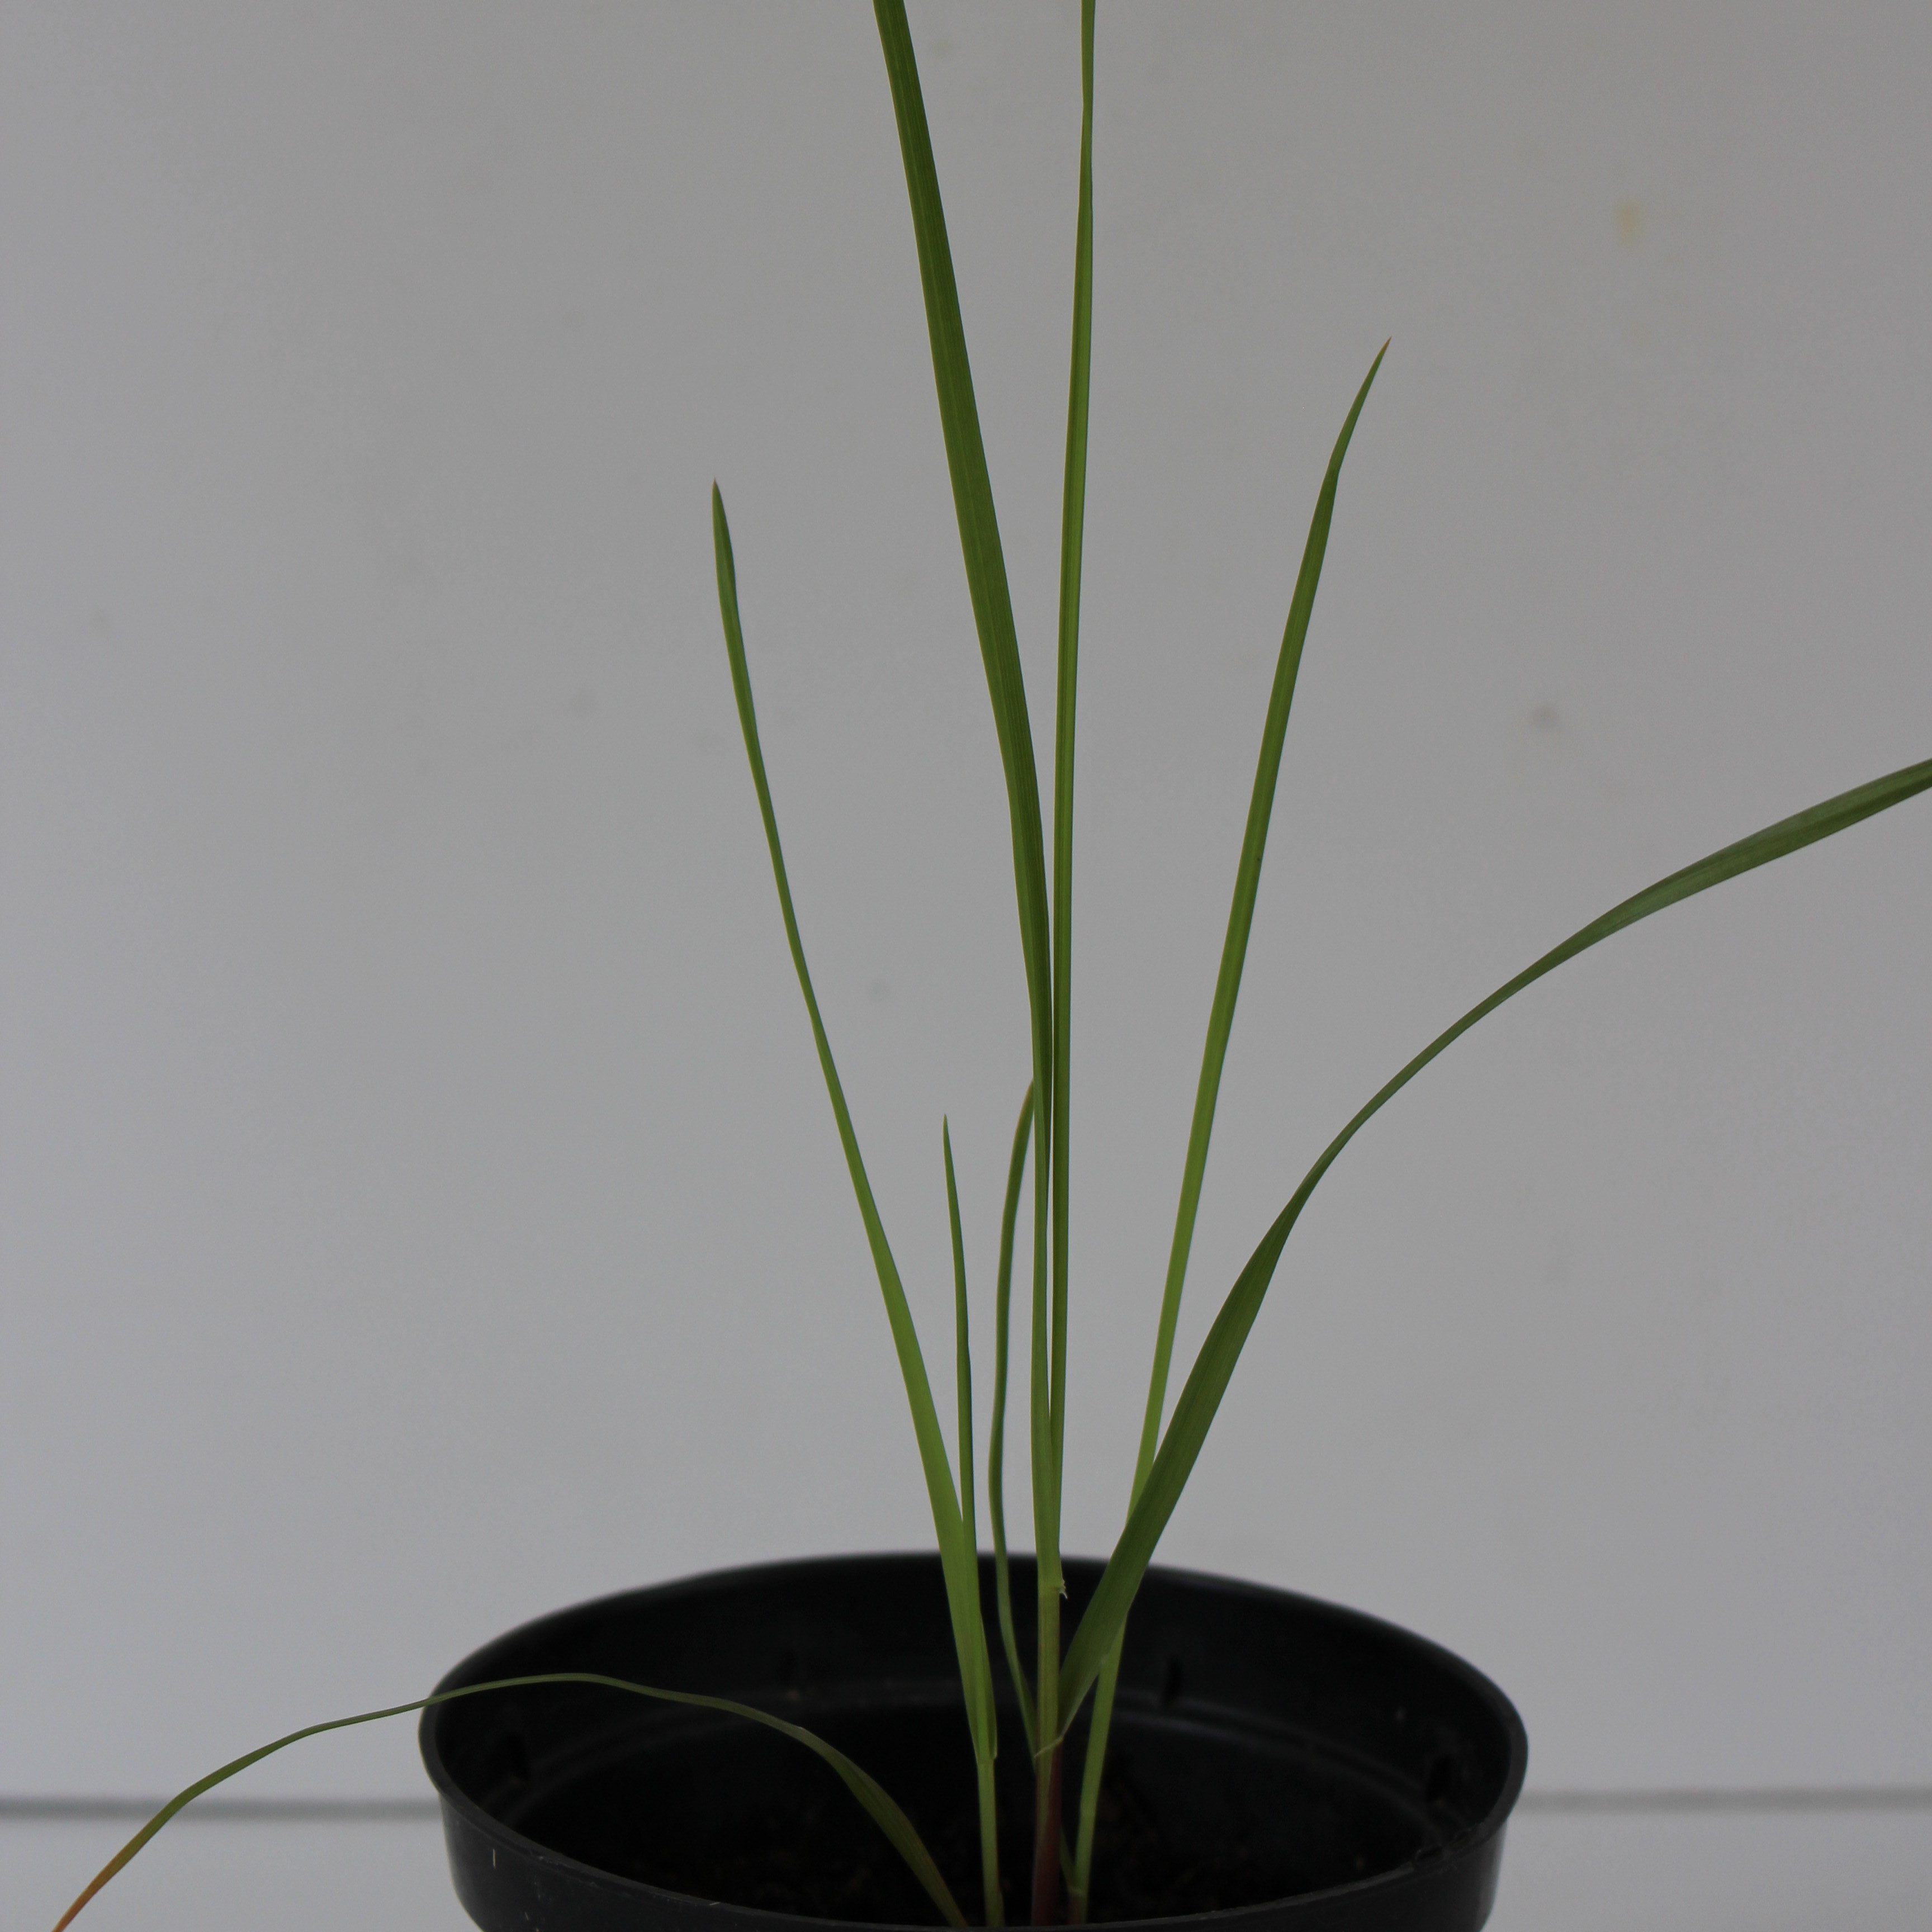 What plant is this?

Lolium multiflorum
